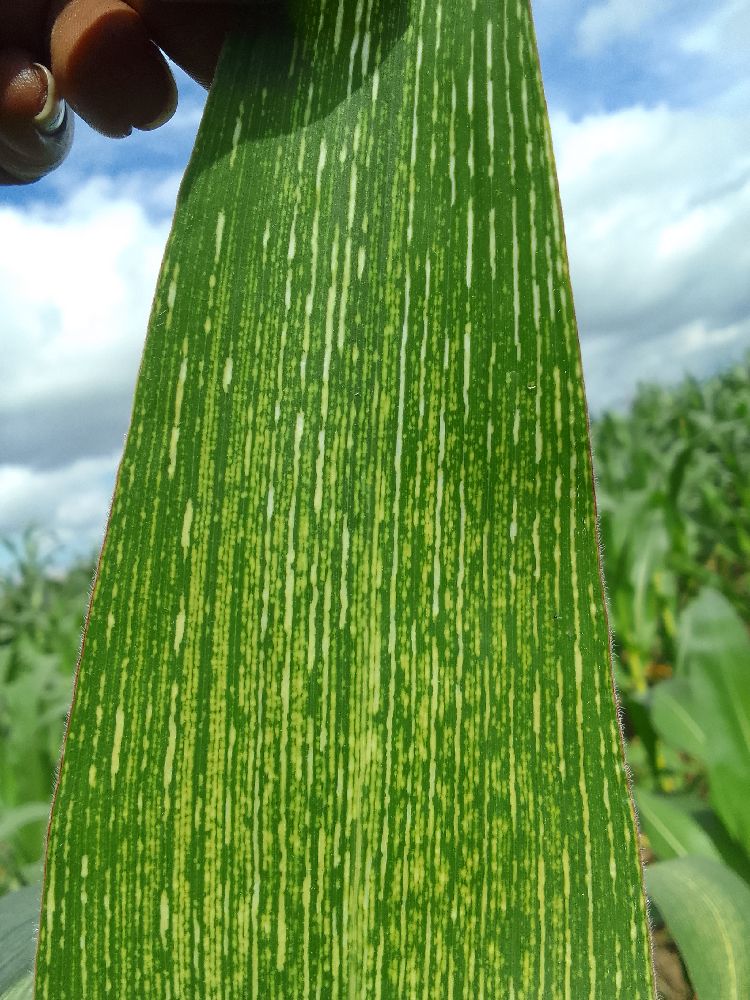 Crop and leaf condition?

maize, maize streak virus
